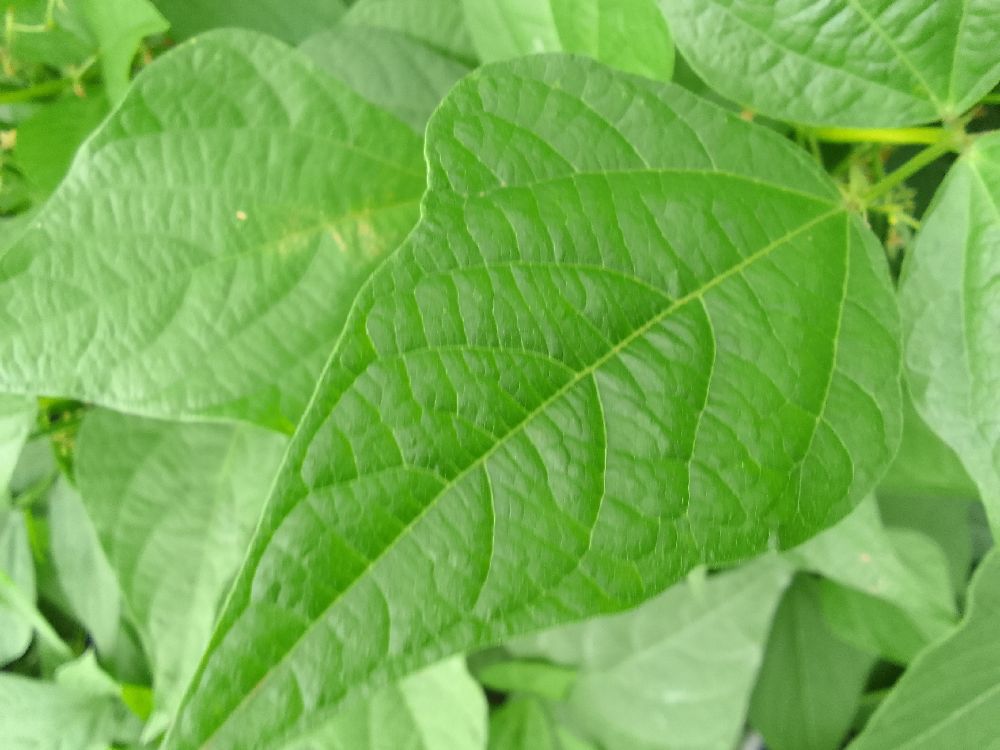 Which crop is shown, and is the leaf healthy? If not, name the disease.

common bean, healthy
